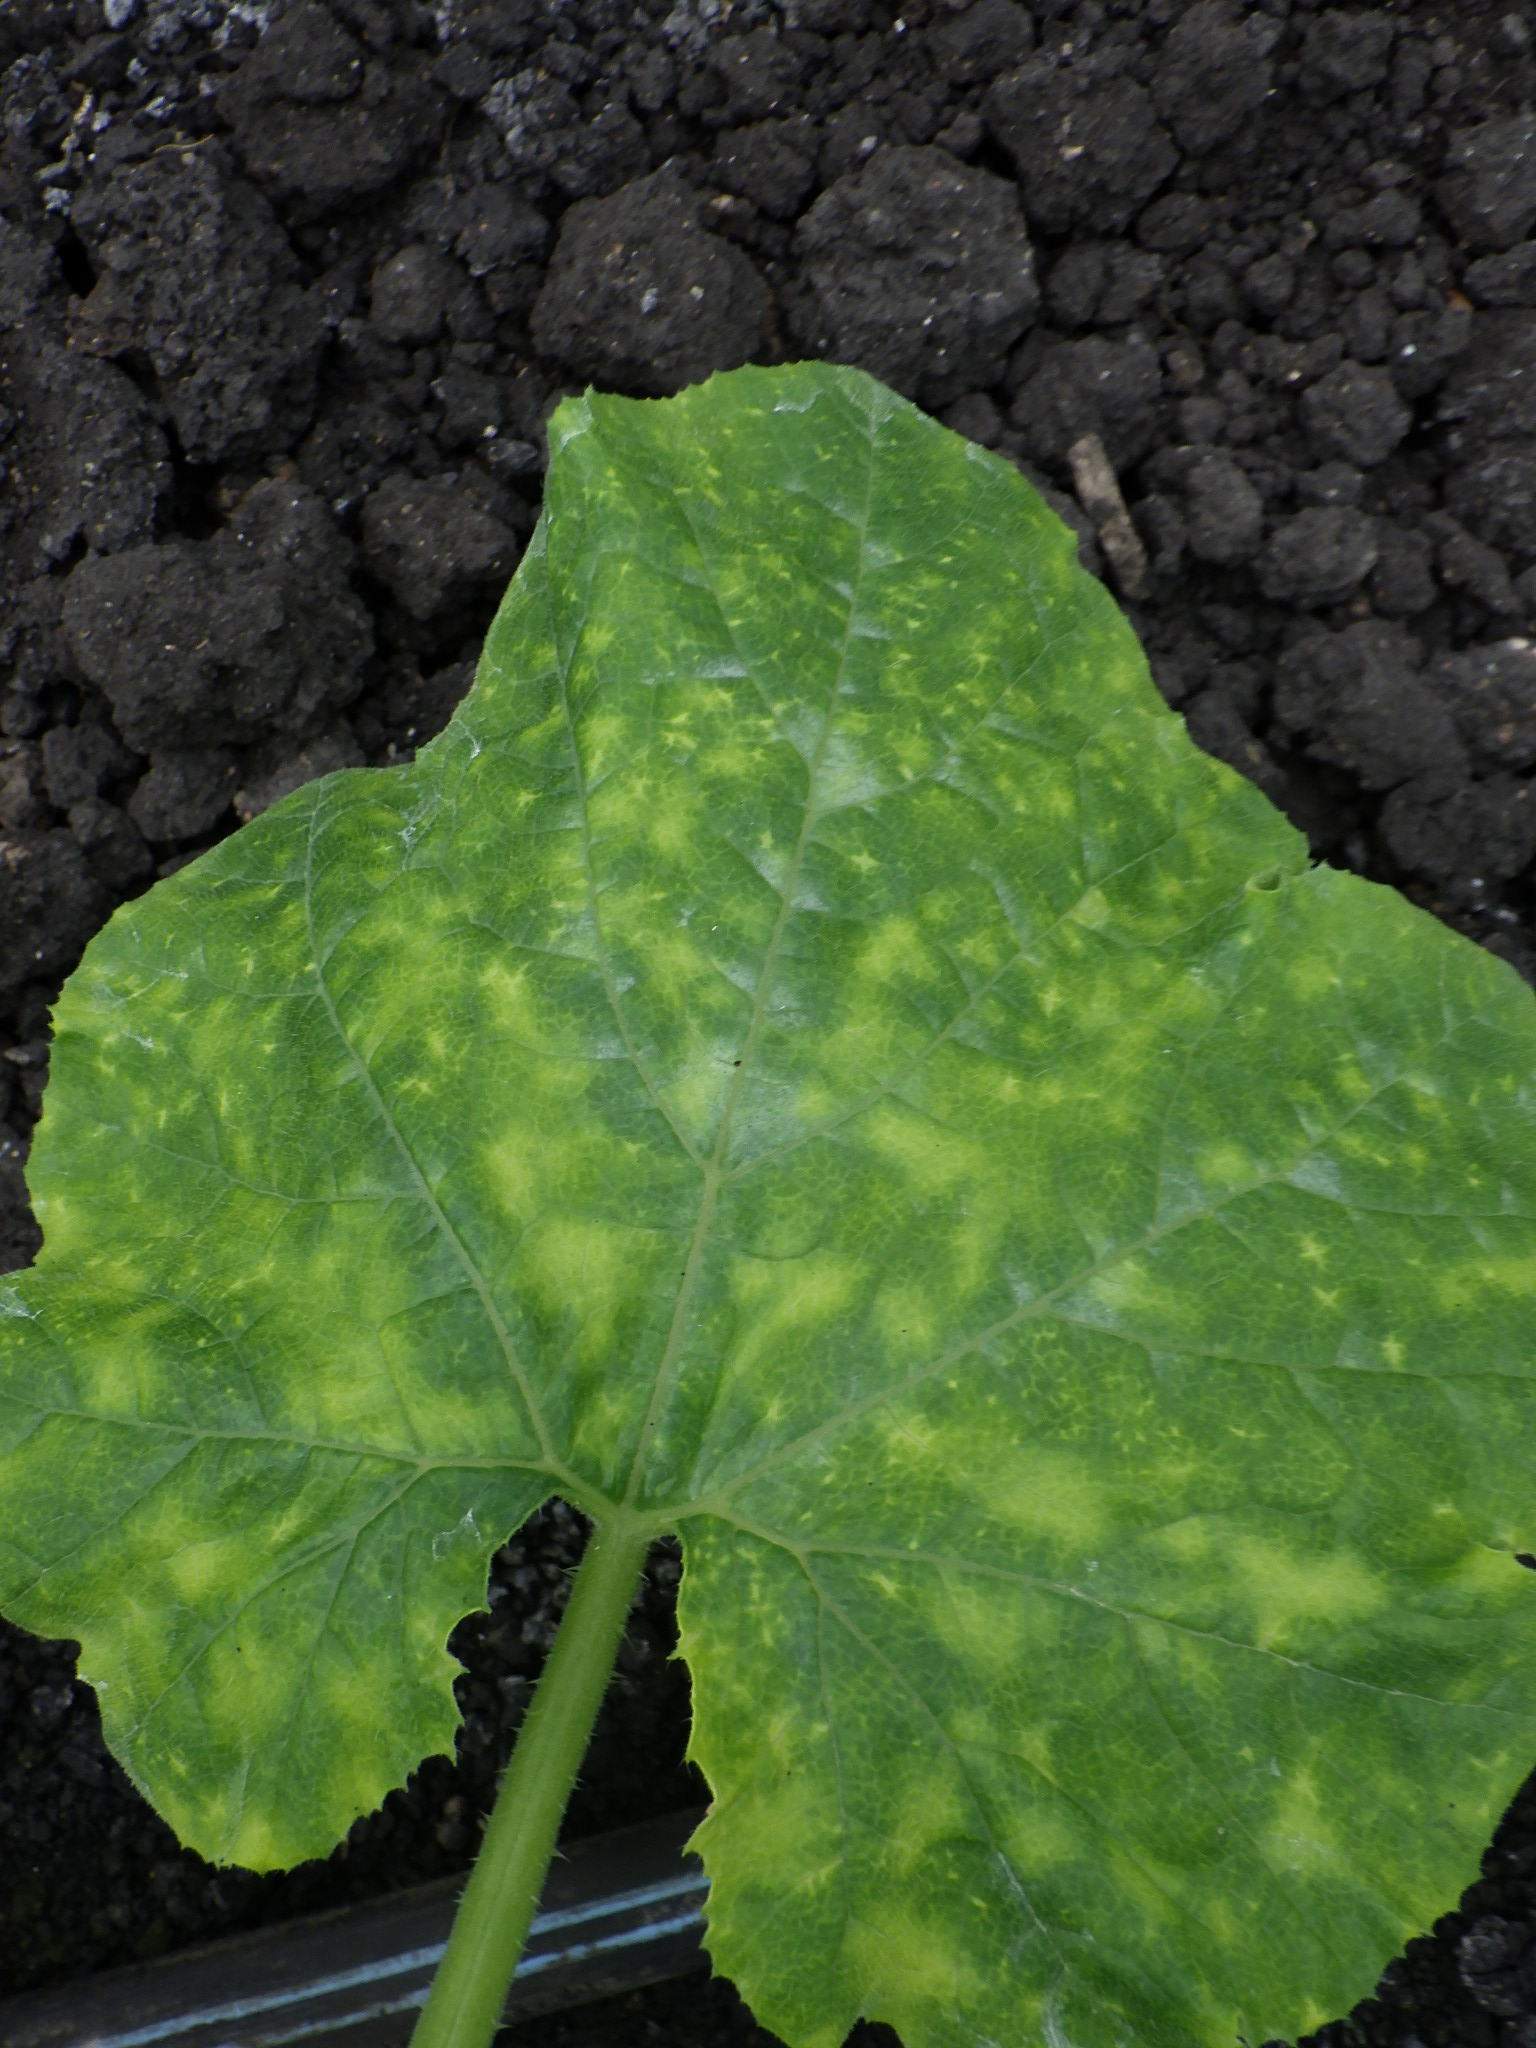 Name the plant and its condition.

zucchini, virosis
